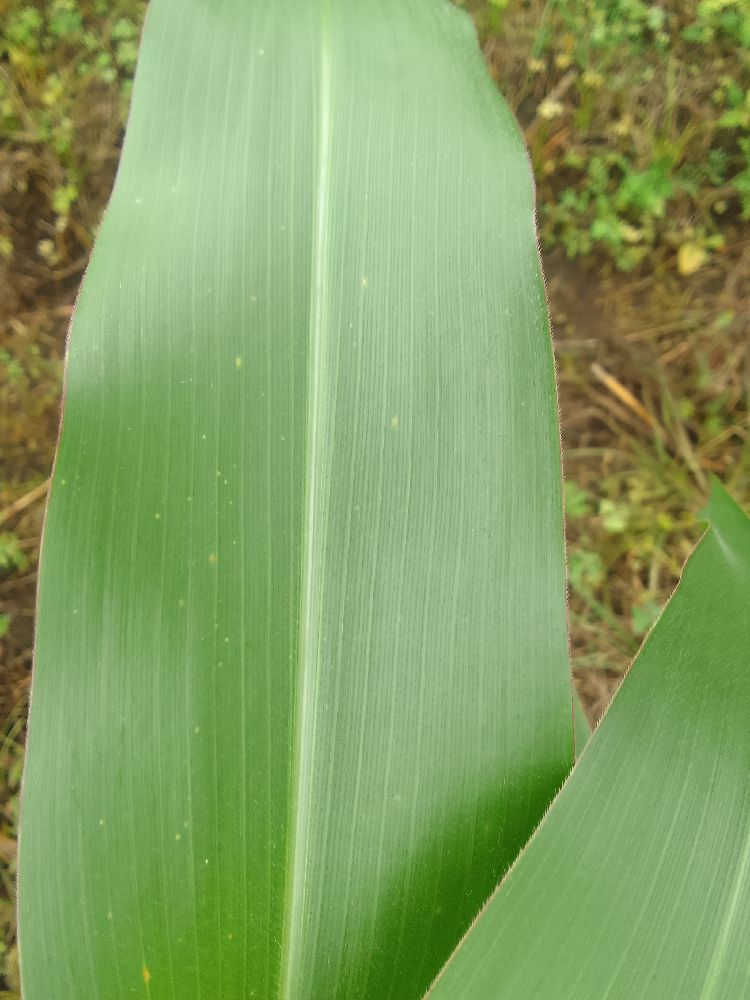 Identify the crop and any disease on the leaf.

maize, healthy
